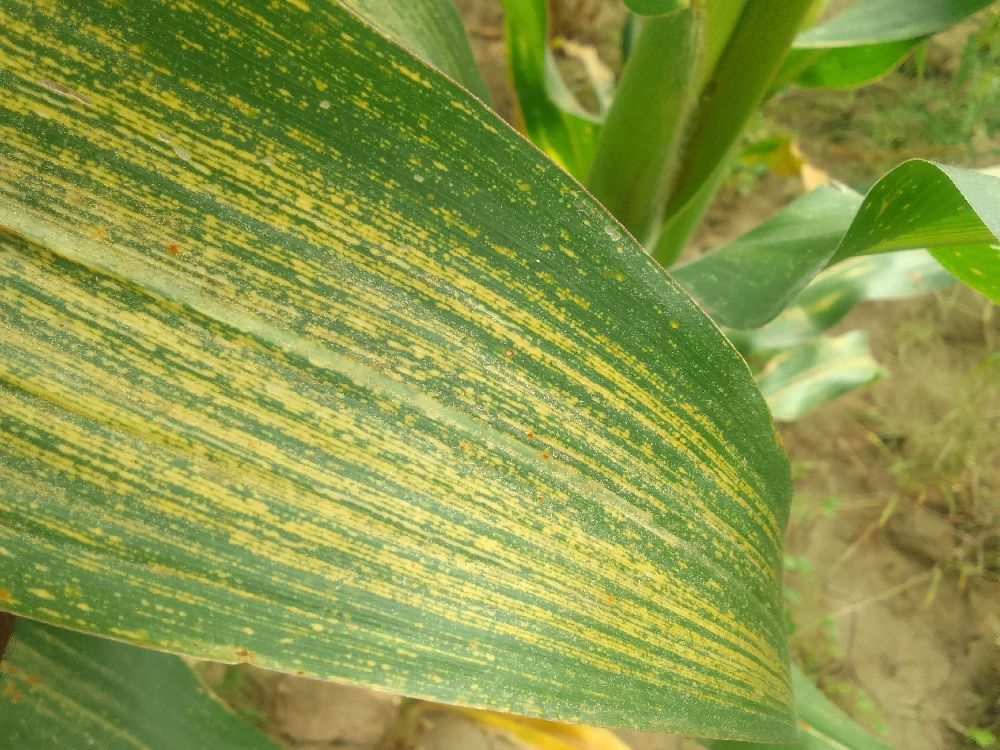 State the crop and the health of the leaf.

maize, maize streak virus
